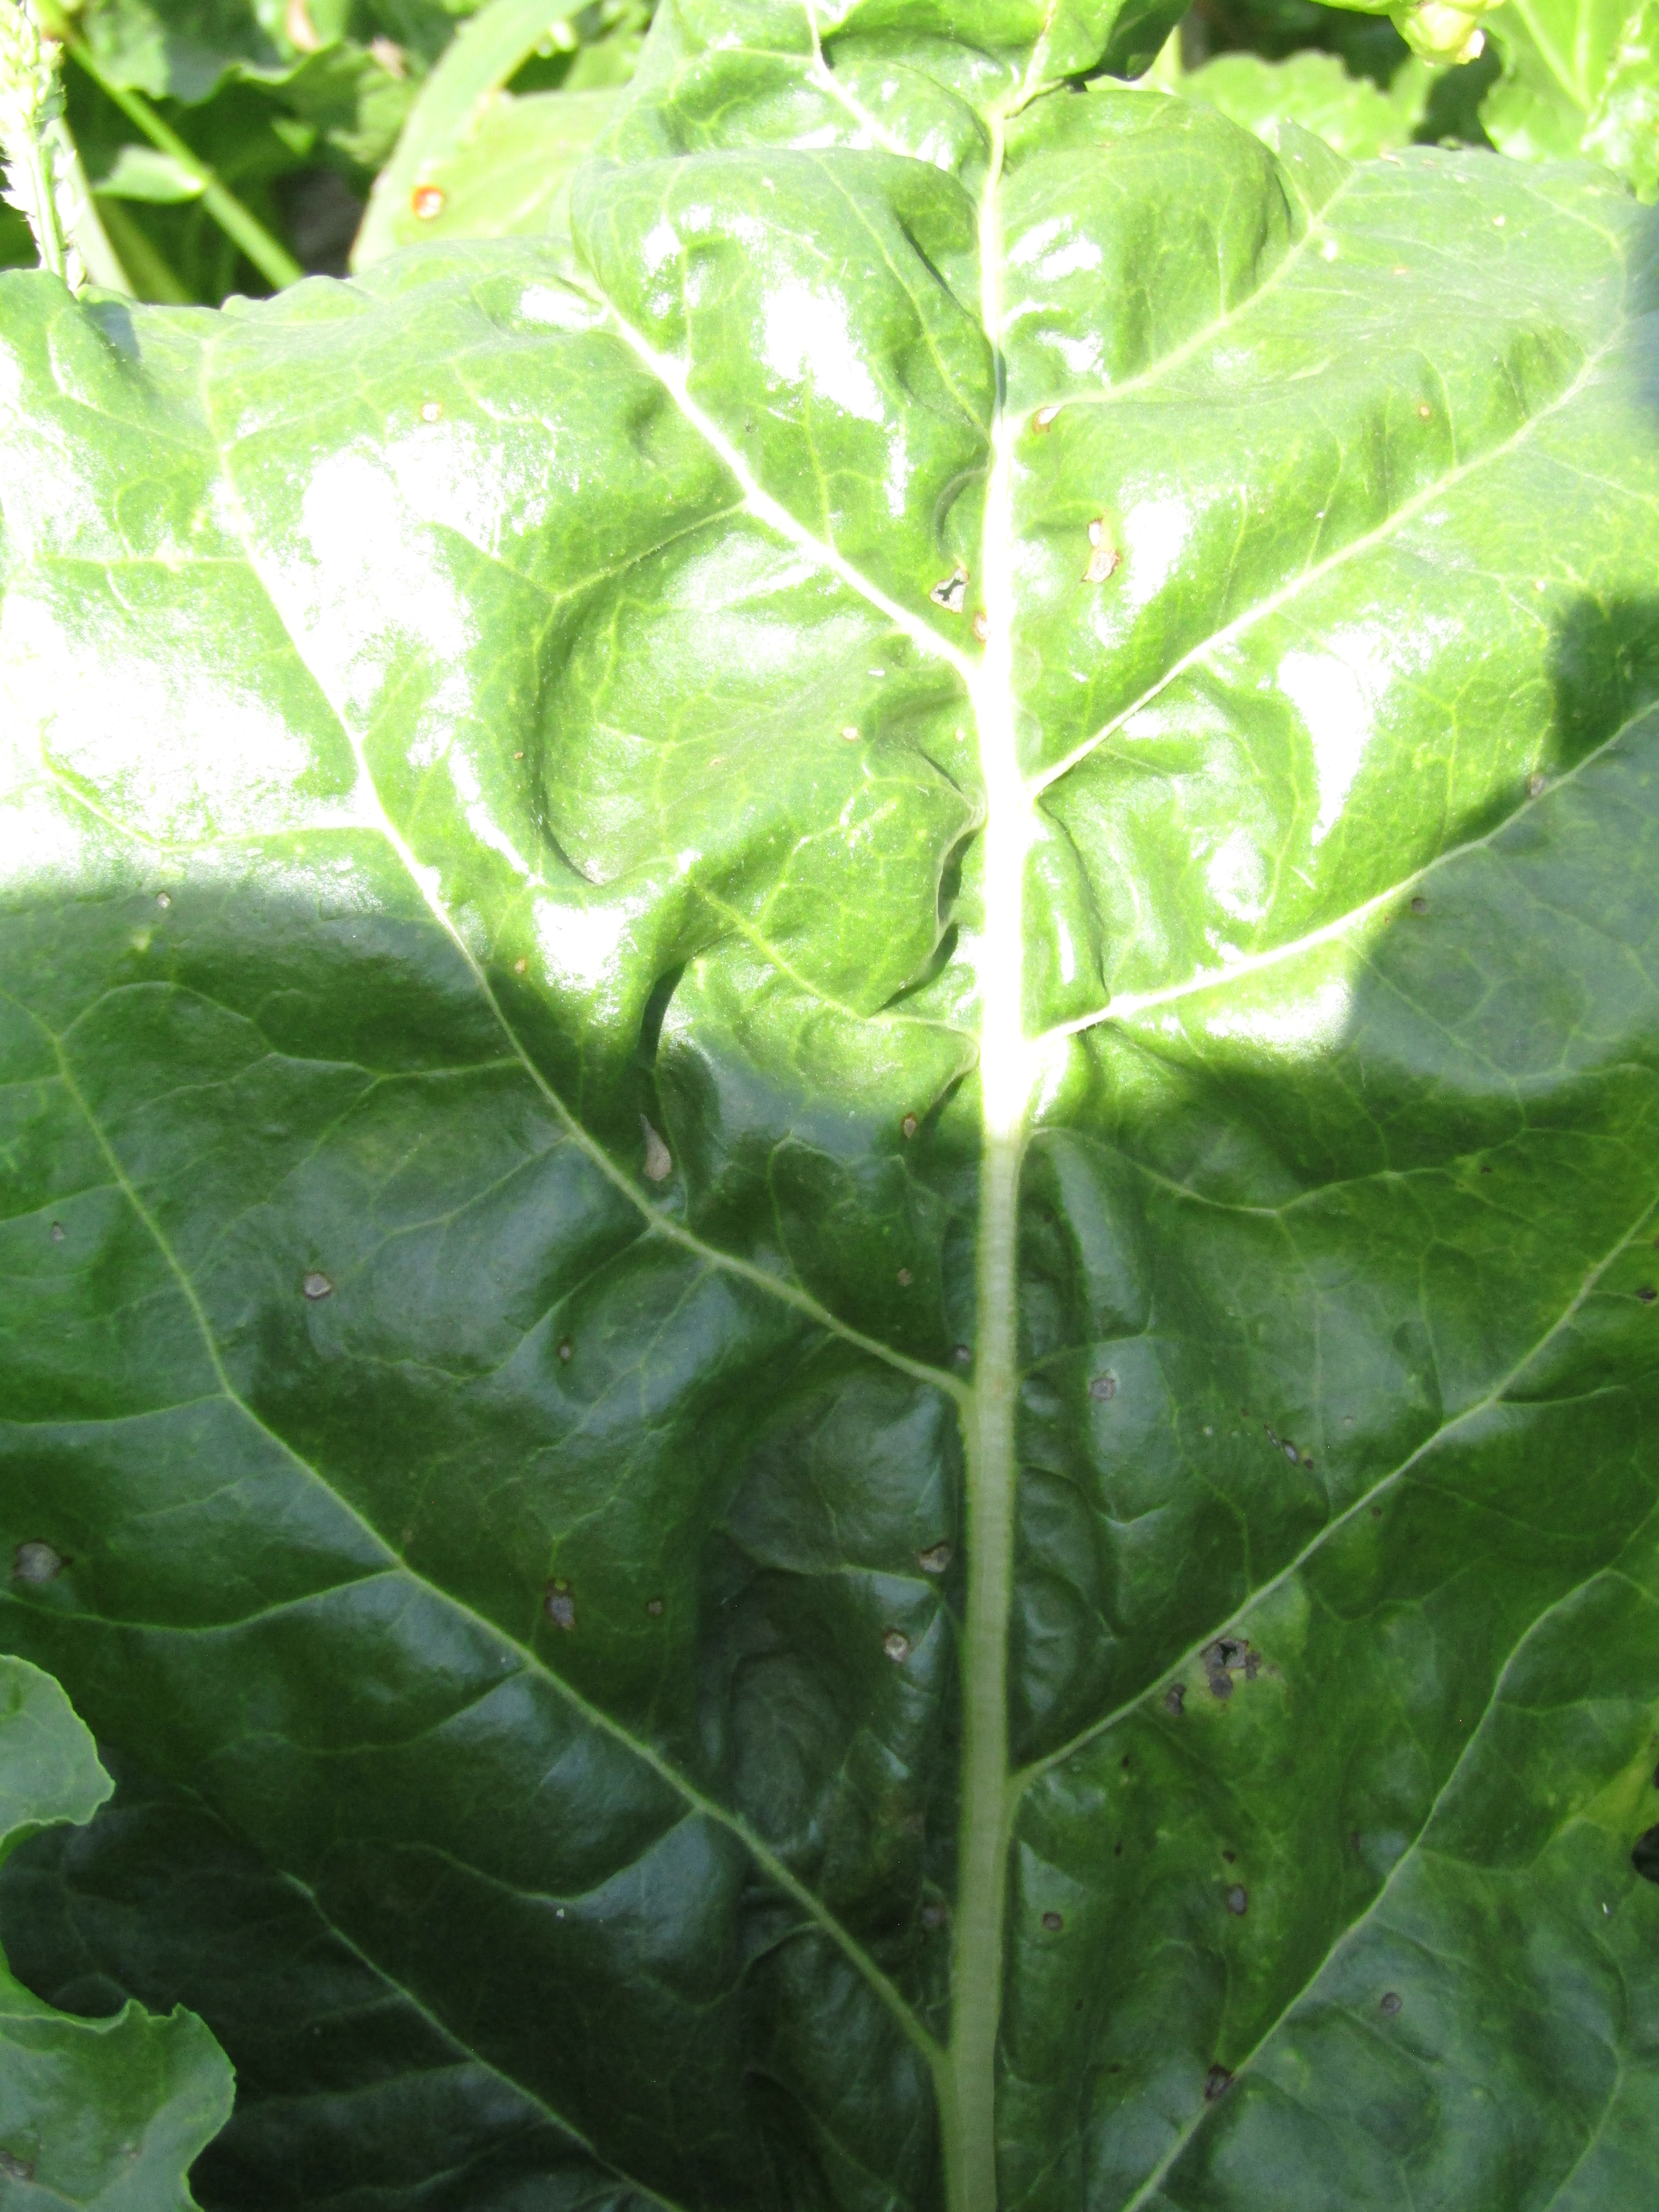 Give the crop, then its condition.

beet, cercospora
